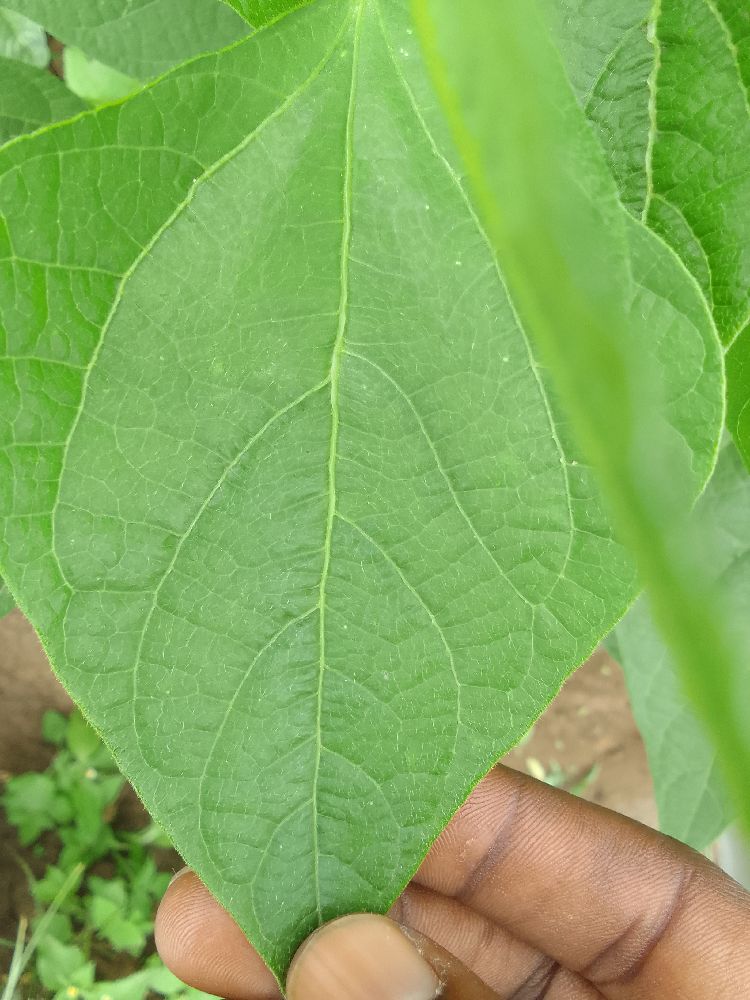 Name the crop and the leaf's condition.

common bean, healthy
